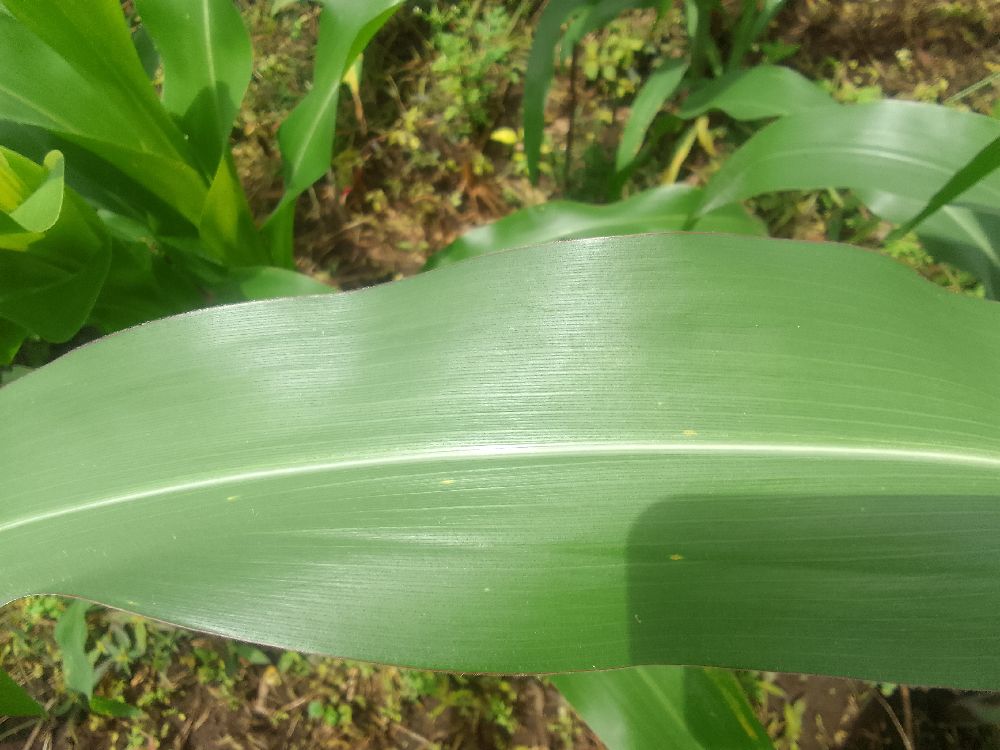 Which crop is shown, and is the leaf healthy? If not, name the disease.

maize, healthy
